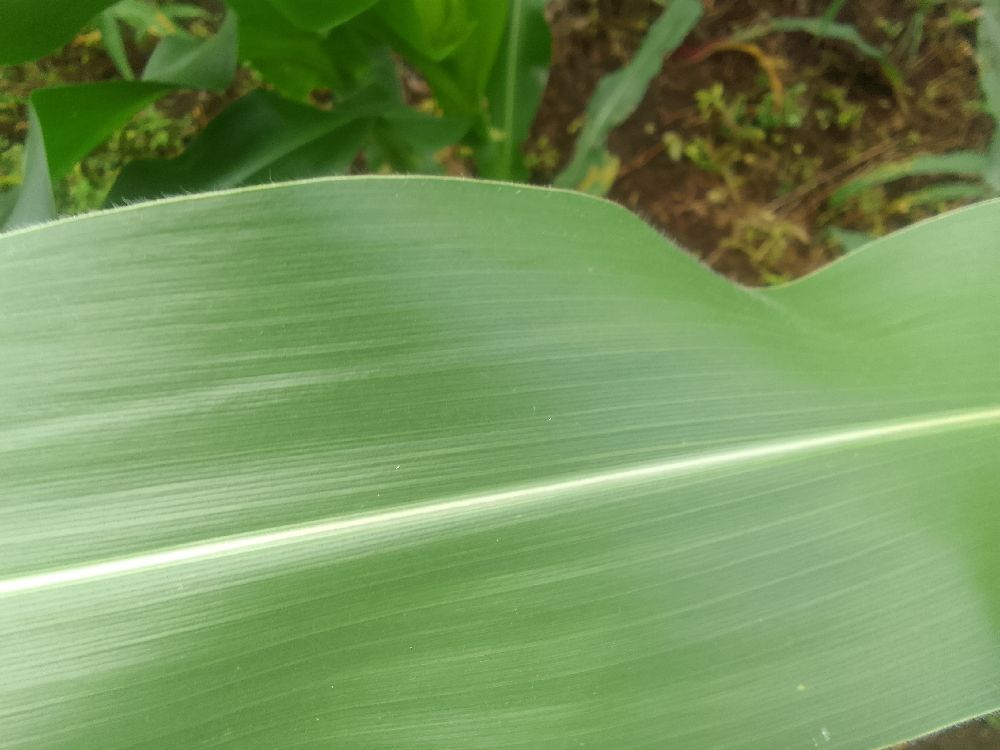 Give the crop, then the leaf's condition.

maize, healthy
